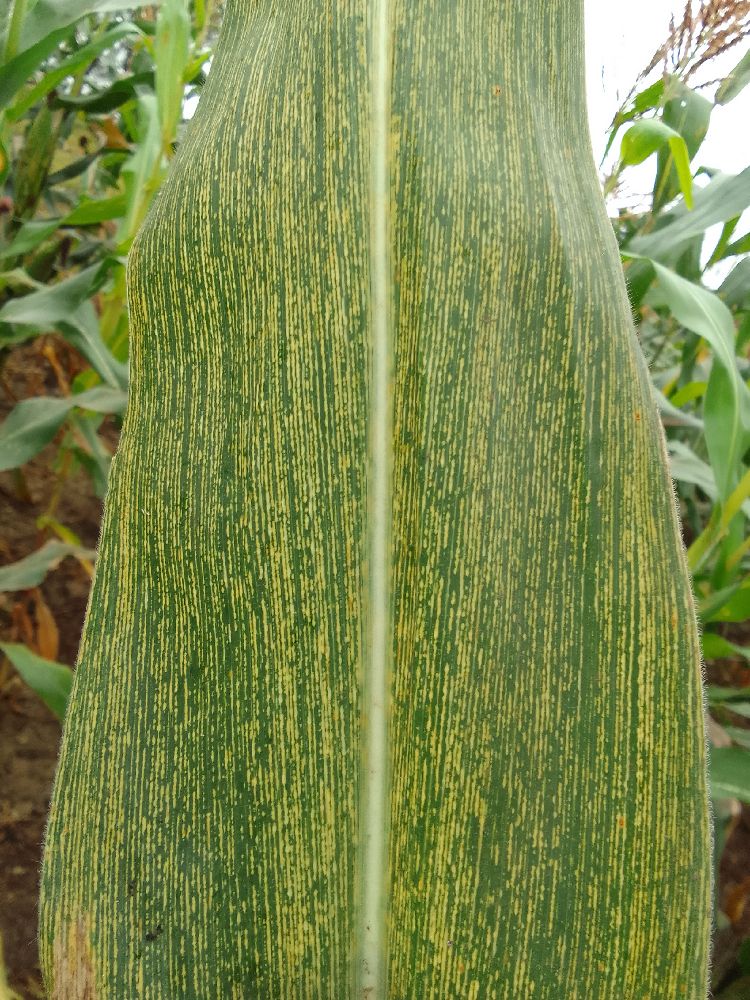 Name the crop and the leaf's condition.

maize, maize streak virus
